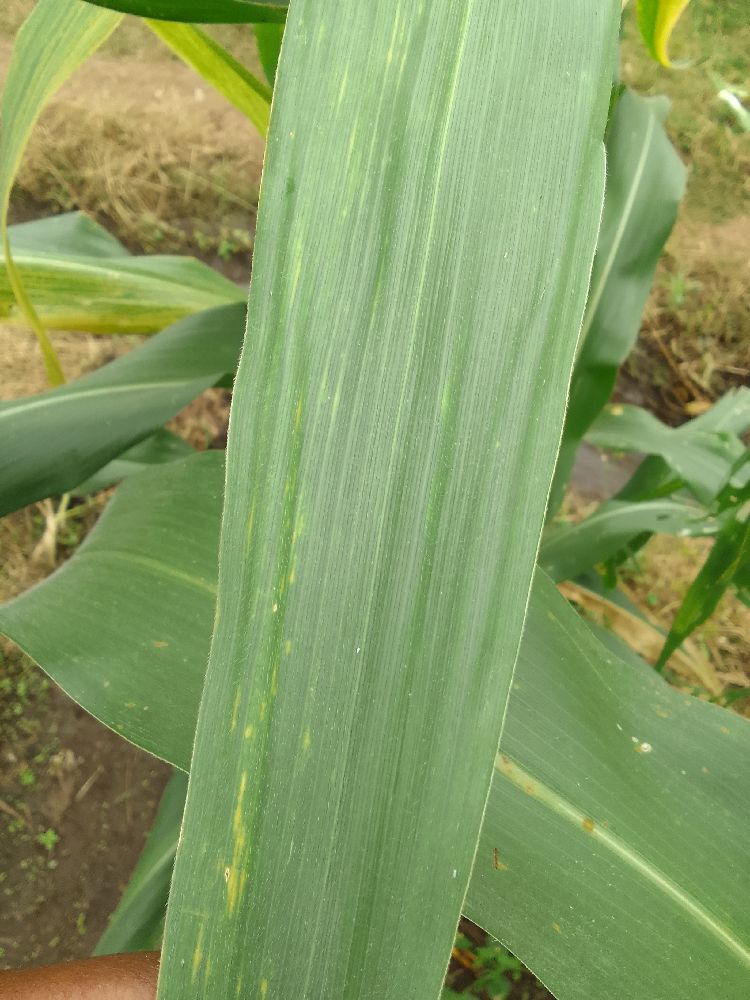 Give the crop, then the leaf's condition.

maize, maize lethal necrosis
